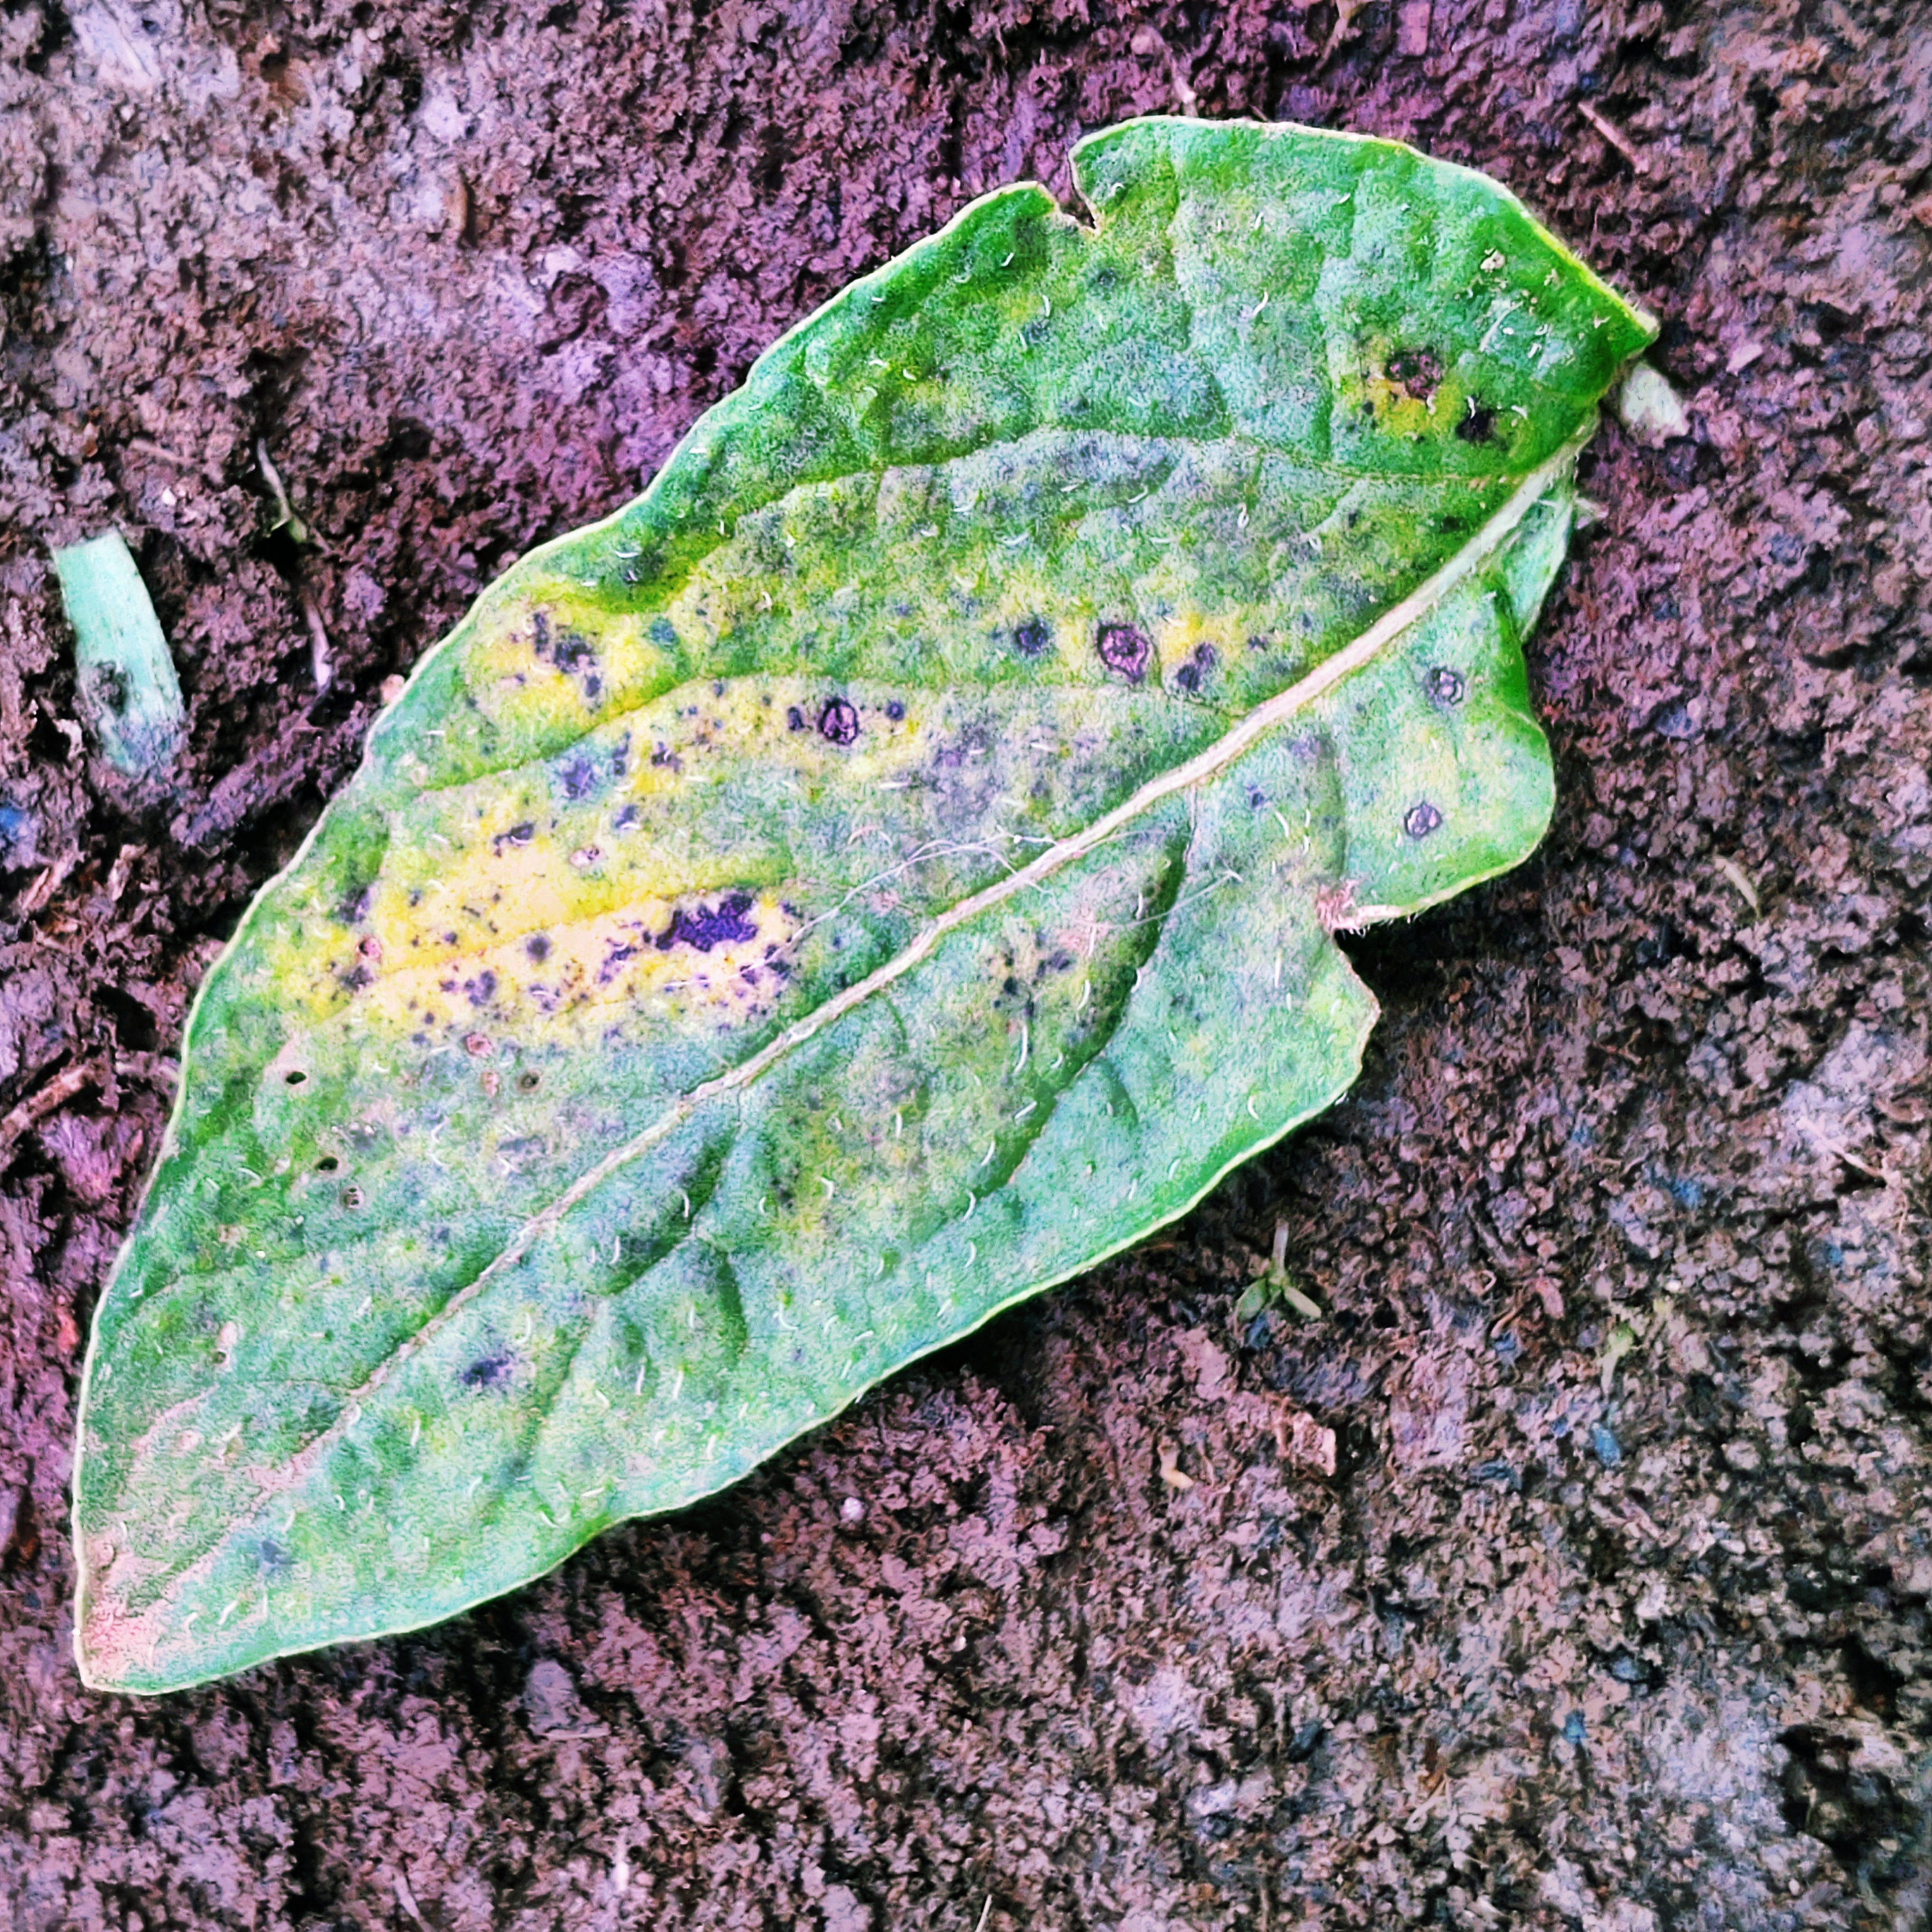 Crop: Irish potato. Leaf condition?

late blight
